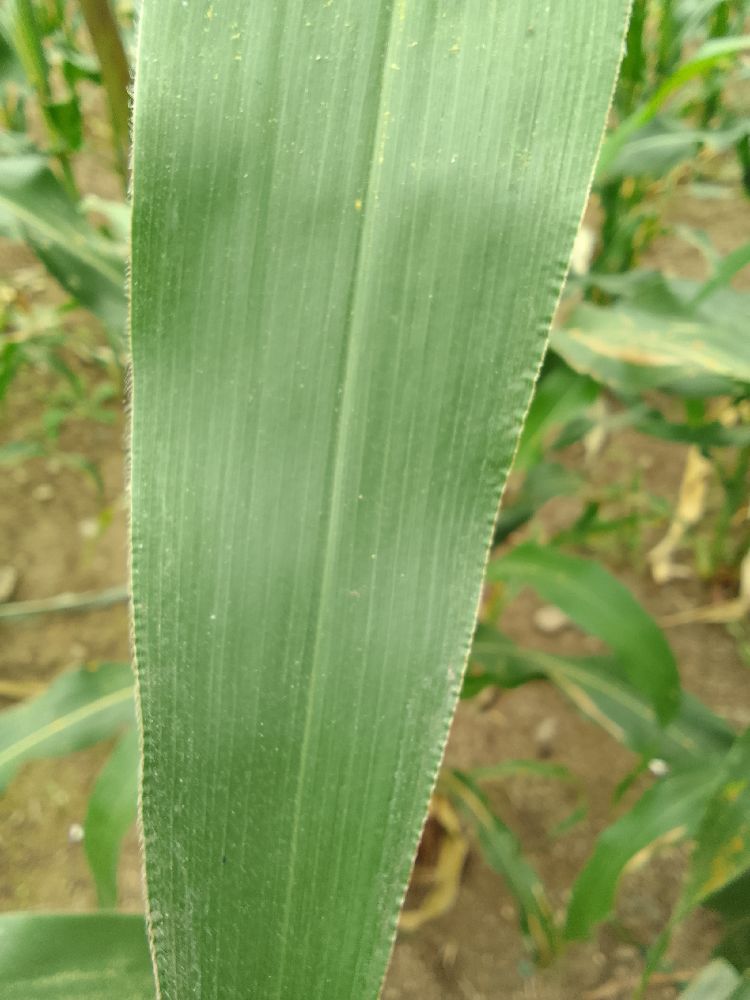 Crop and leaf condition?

maize, healthy
